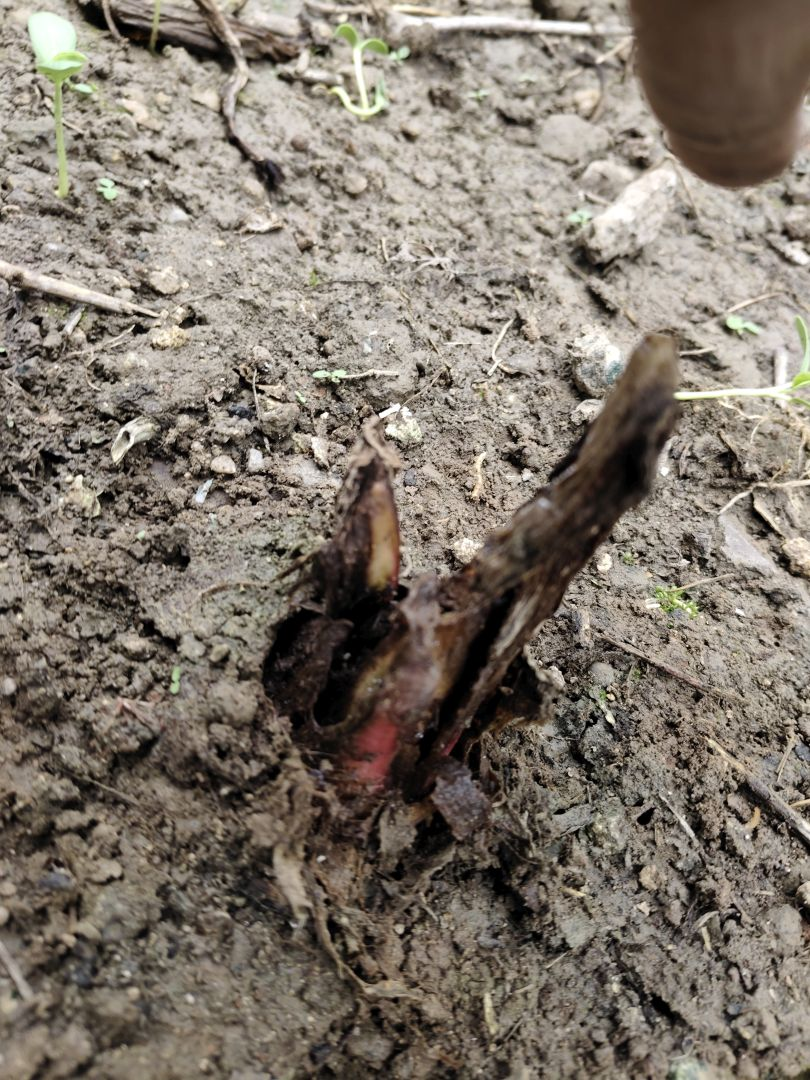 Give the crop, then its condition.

taro, root rot
